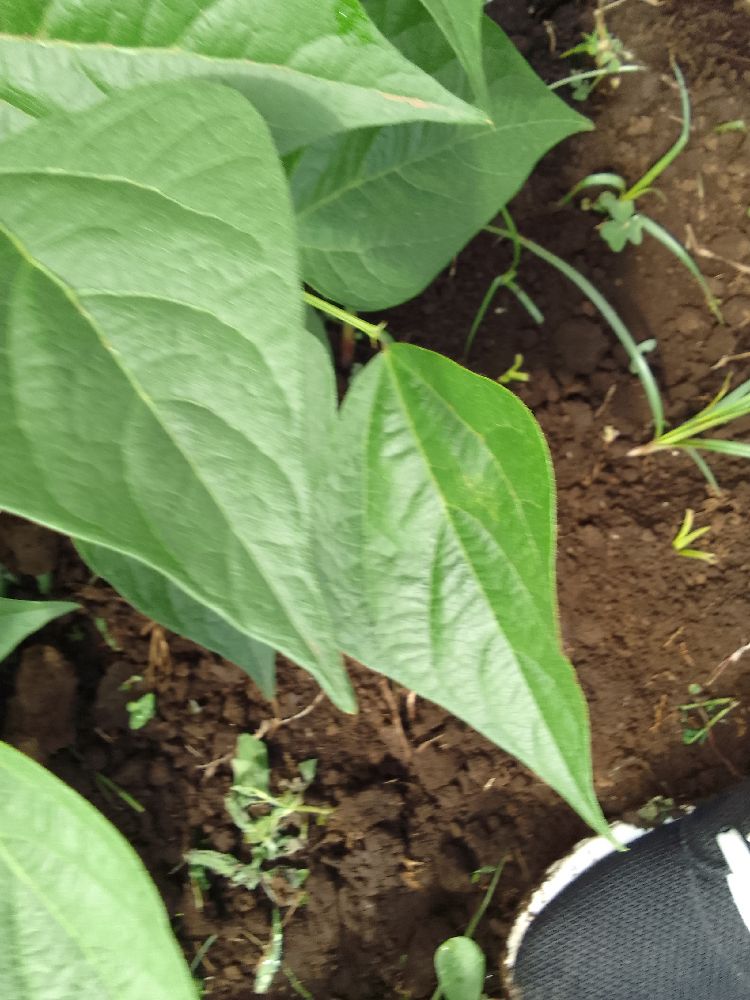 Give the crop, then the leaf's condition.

common bean, healthy
